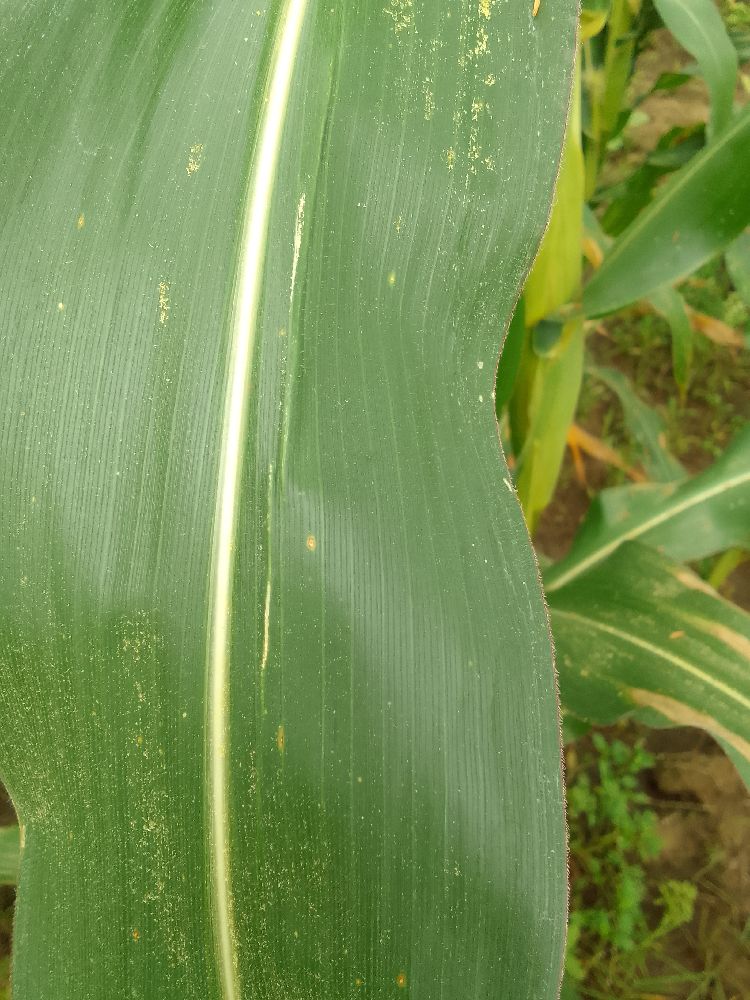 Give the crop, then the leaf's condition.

maize, healthy
